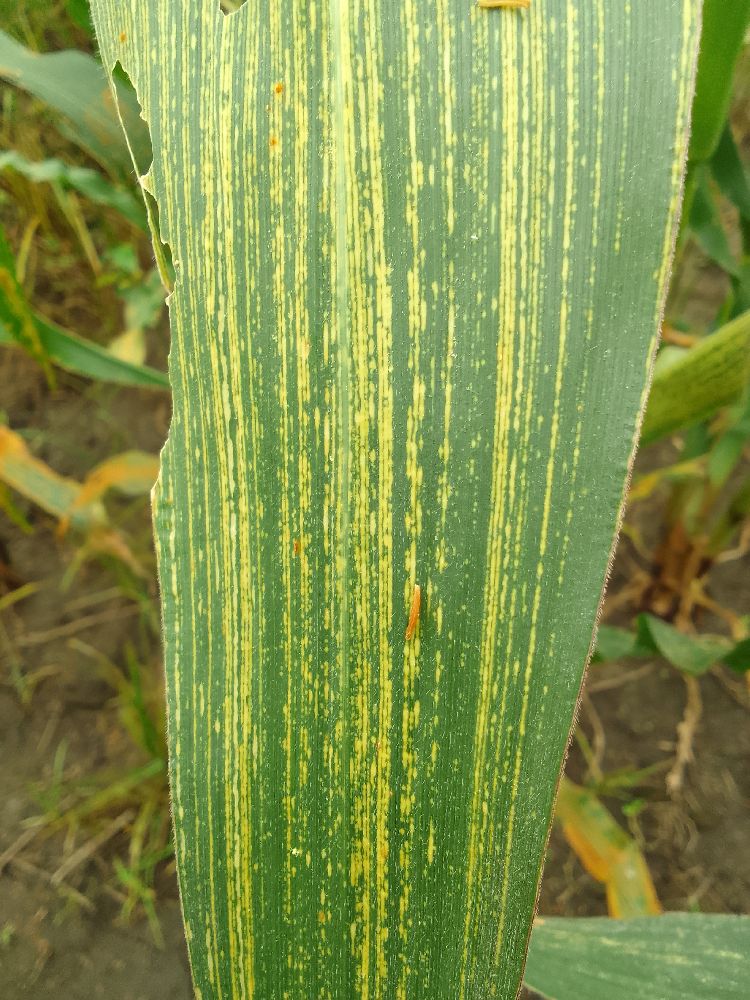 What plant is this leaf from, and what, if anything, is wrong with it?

maize, maize streak virus
